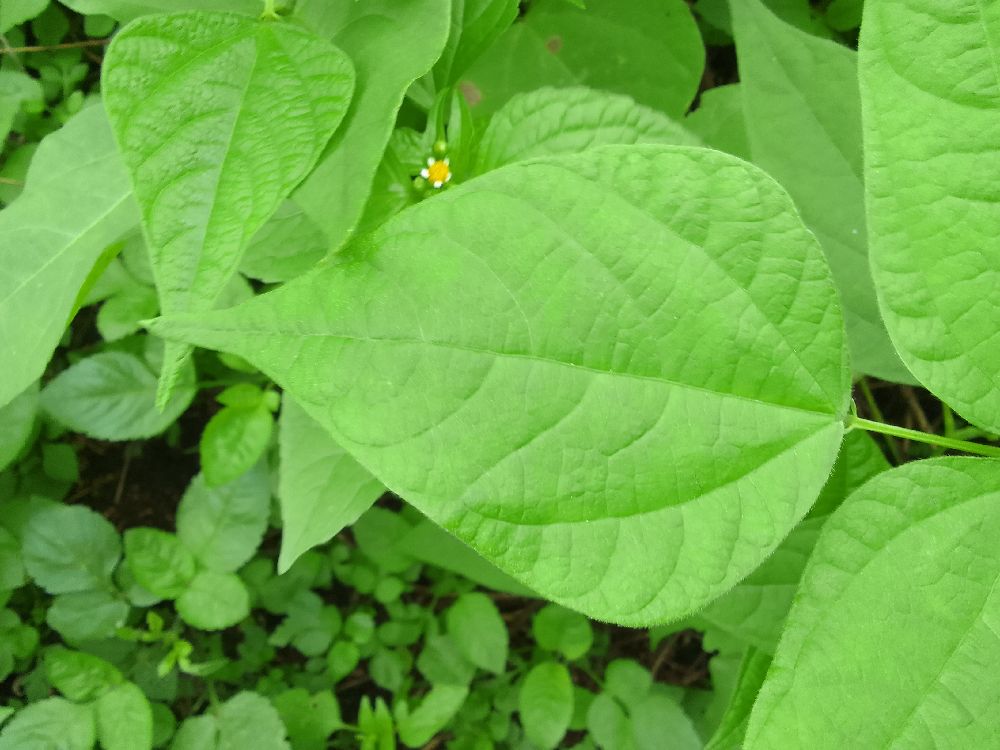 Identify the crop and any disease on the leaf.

common bean, healthy
